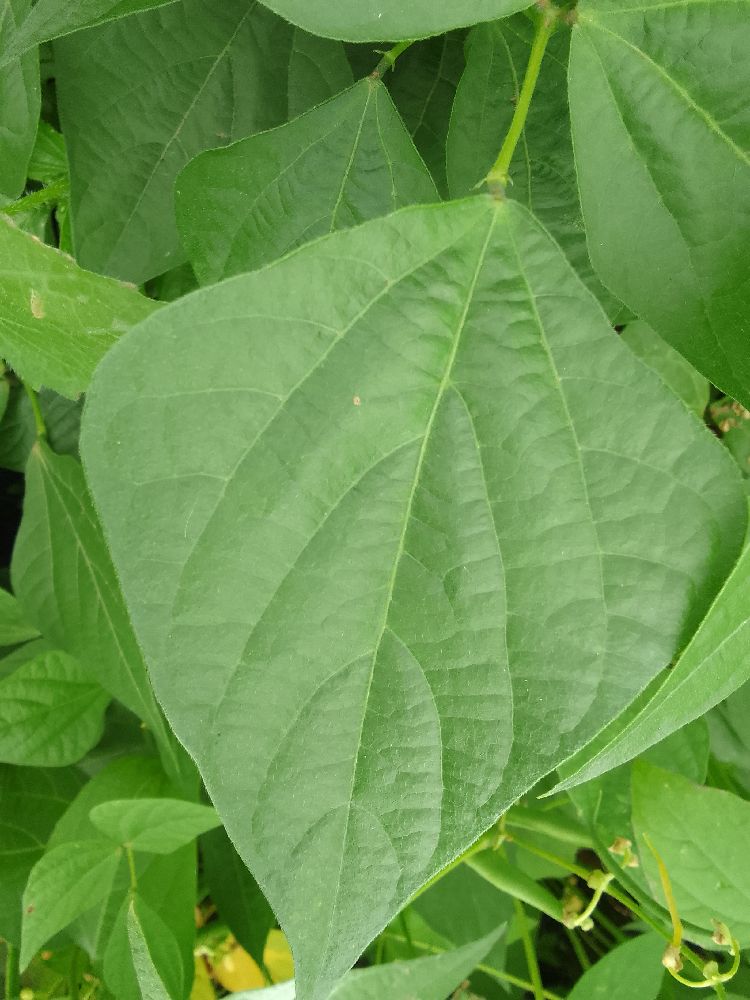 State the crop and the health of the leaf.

common bean, healthy
